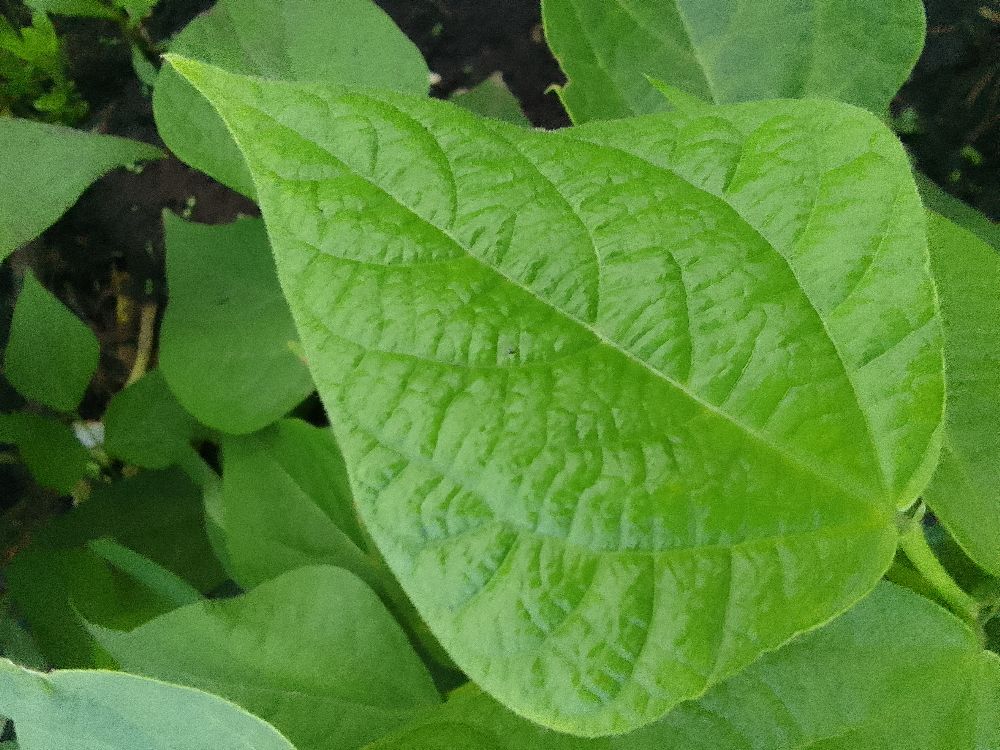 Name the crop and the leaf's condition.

common bean, healthy
